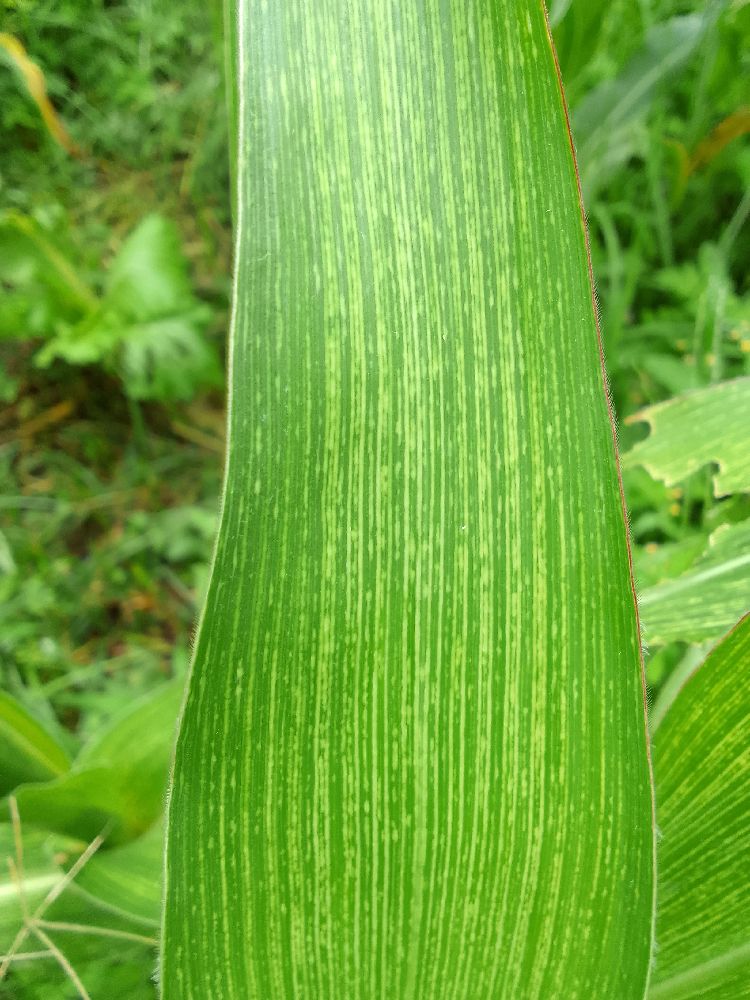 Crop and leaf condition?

maize, maize streak virus
